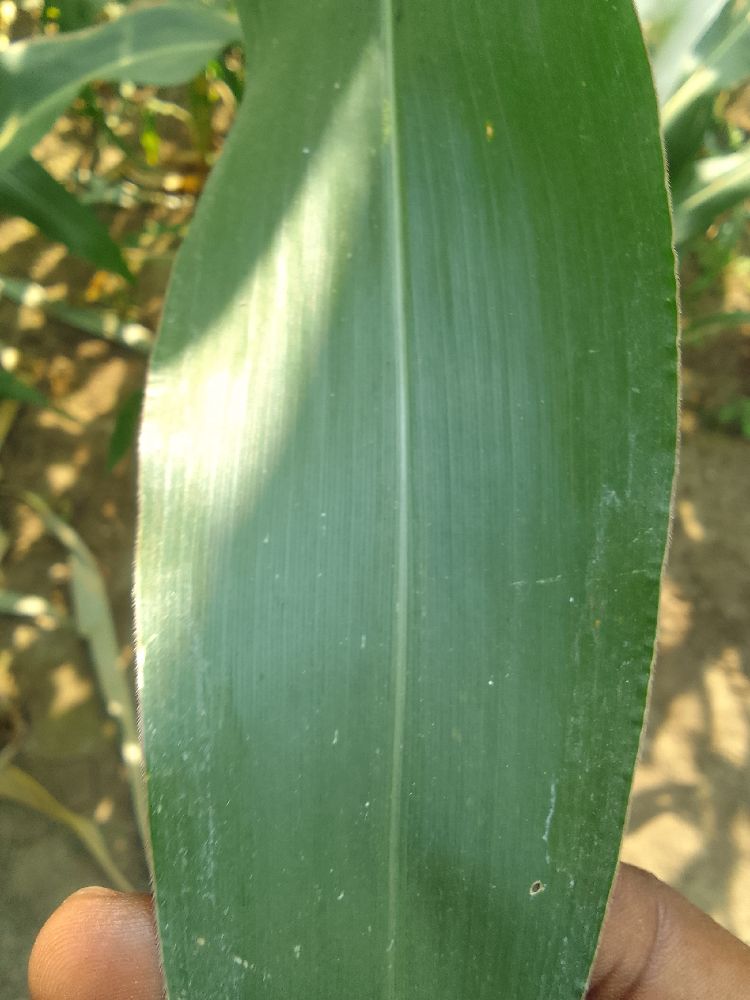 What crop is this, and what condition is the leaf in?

maize, healthy
